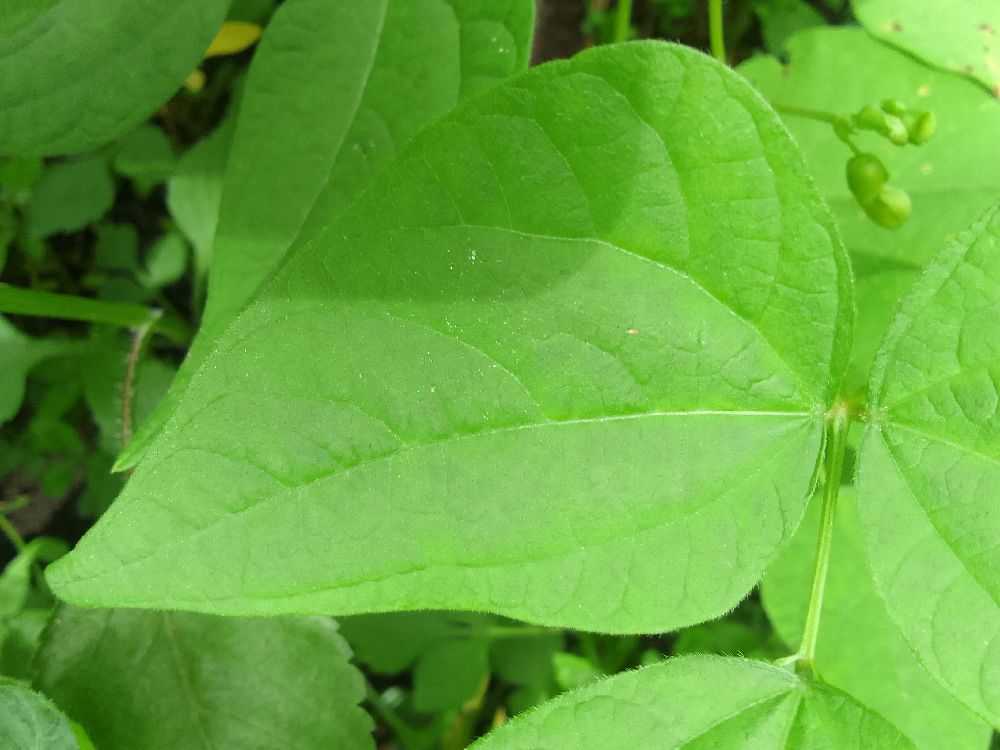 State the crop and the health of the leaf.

common bean, healthy
